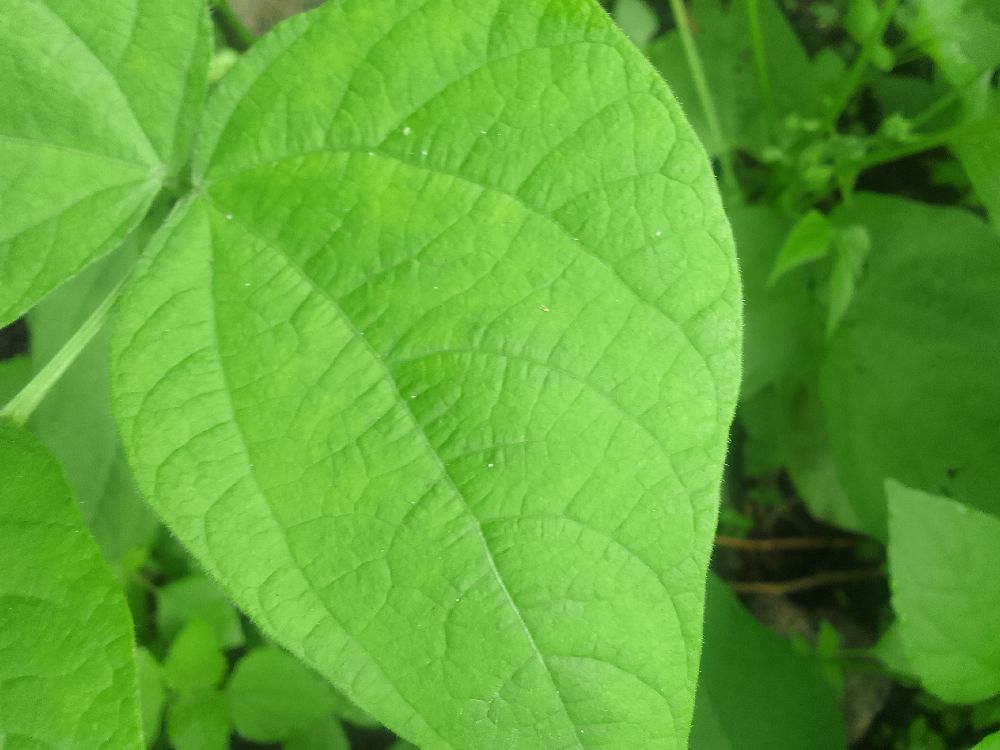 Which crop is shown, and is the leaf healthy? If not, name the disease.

common bean, healthy
